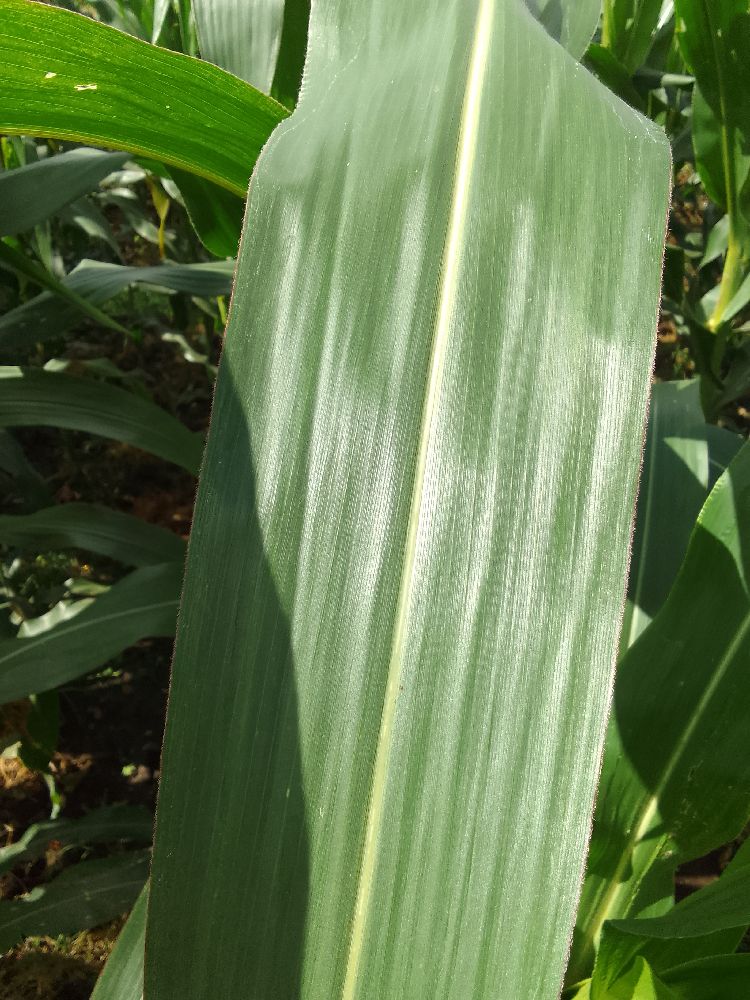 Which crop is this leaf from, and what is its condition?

maize, healthy
